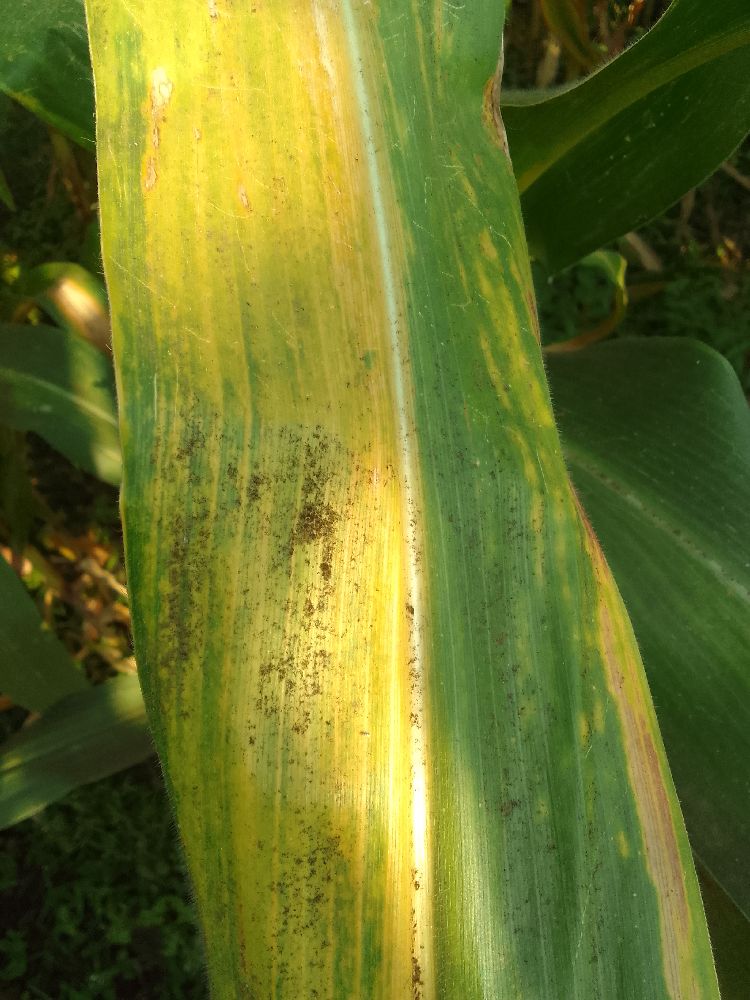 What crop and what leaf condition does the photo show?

maize, maize lethal necrosis
